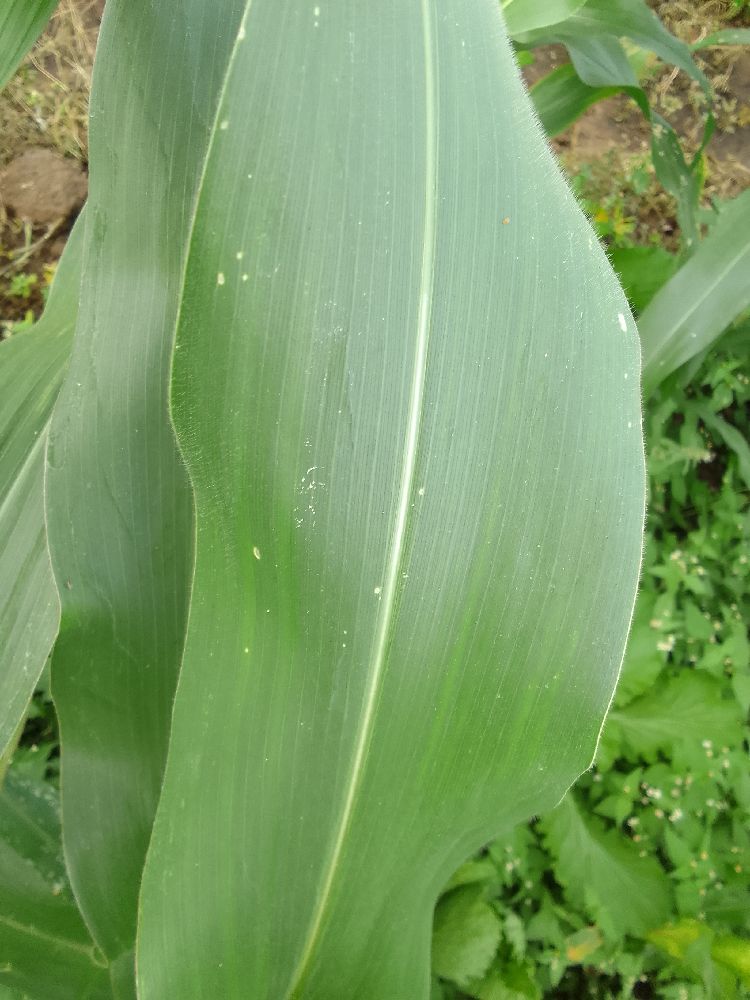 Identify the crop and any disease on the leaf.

maize, healthy
